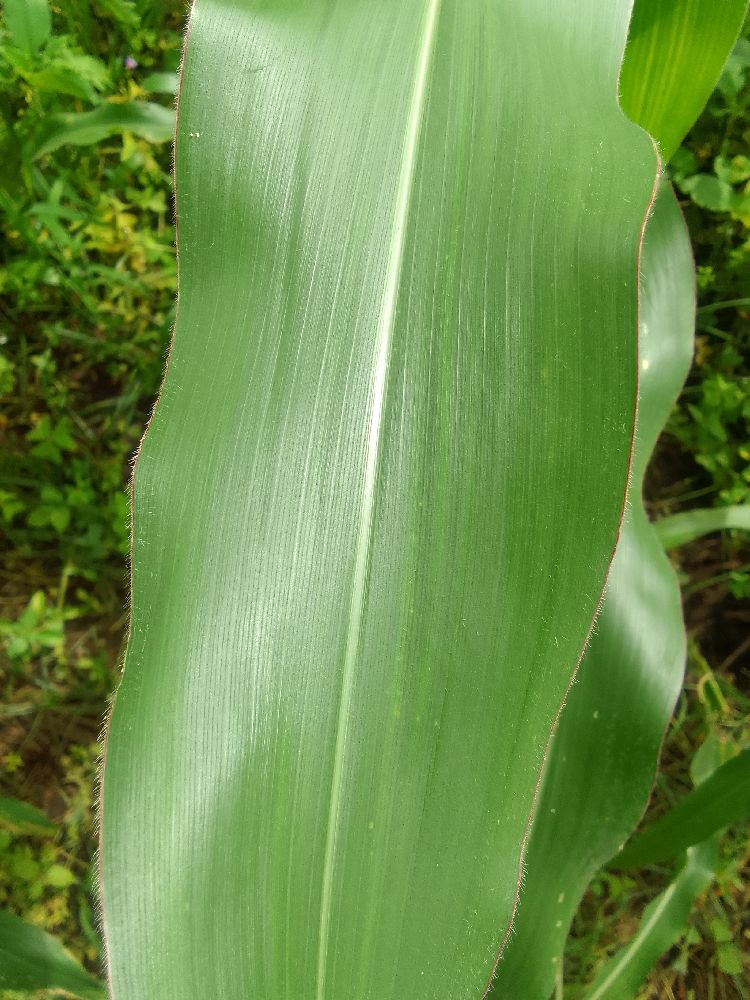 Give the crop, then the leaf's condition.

maize, healthy
